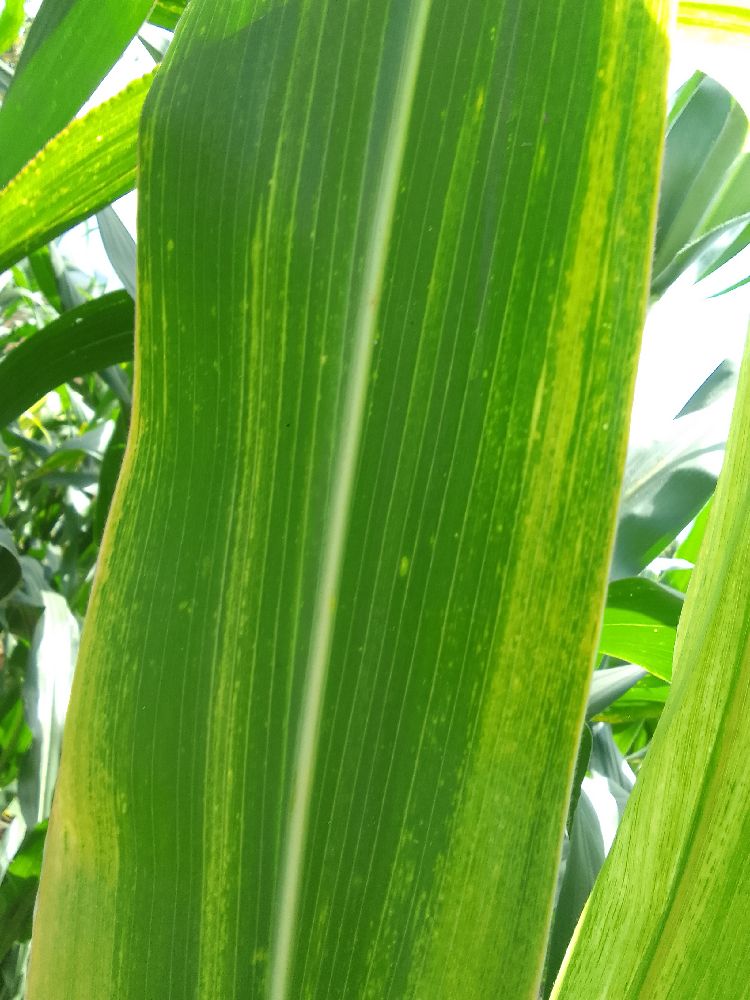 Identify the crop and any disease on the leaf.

maize, maize lethal necrosis
